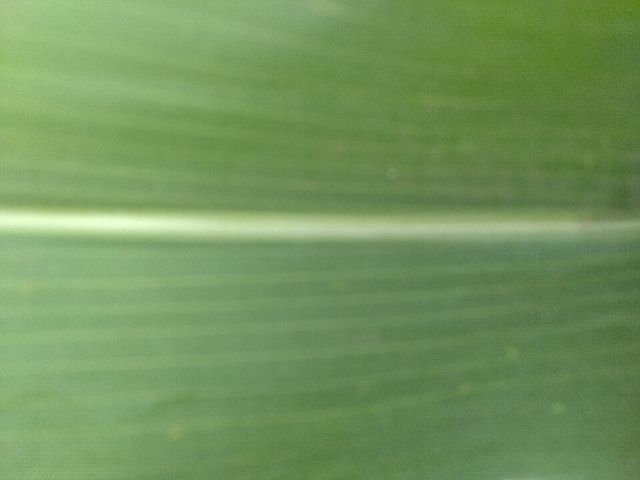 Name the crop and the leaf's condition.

maize, healthy
